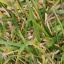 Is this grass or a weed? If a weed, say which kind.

grass
